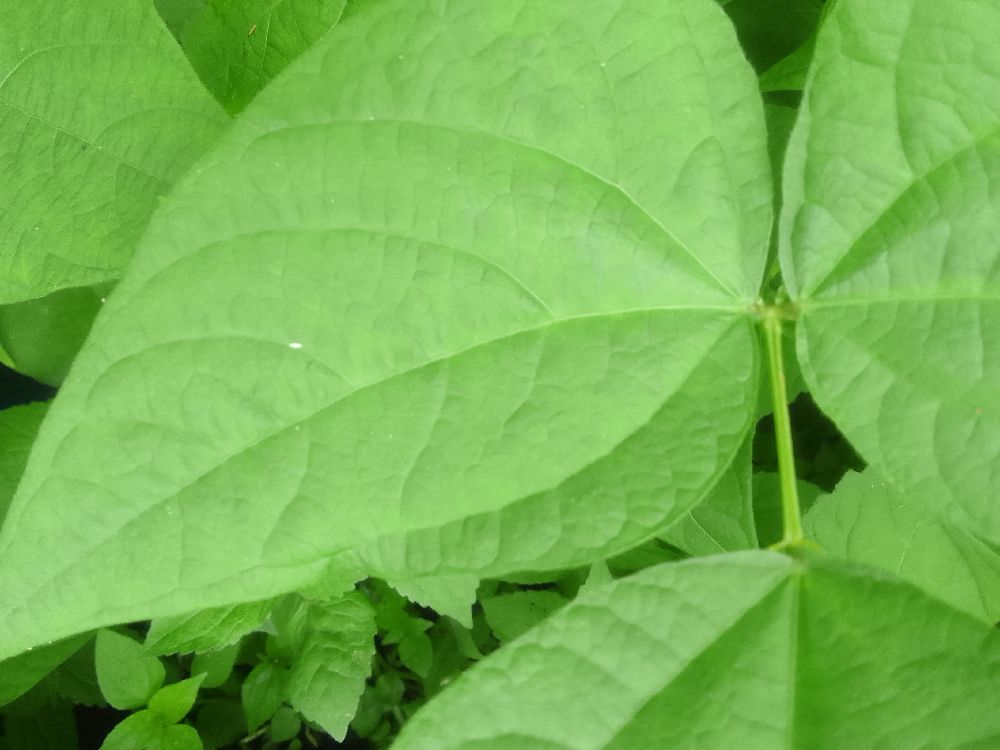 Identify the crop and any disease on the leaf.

common bean, healthy
